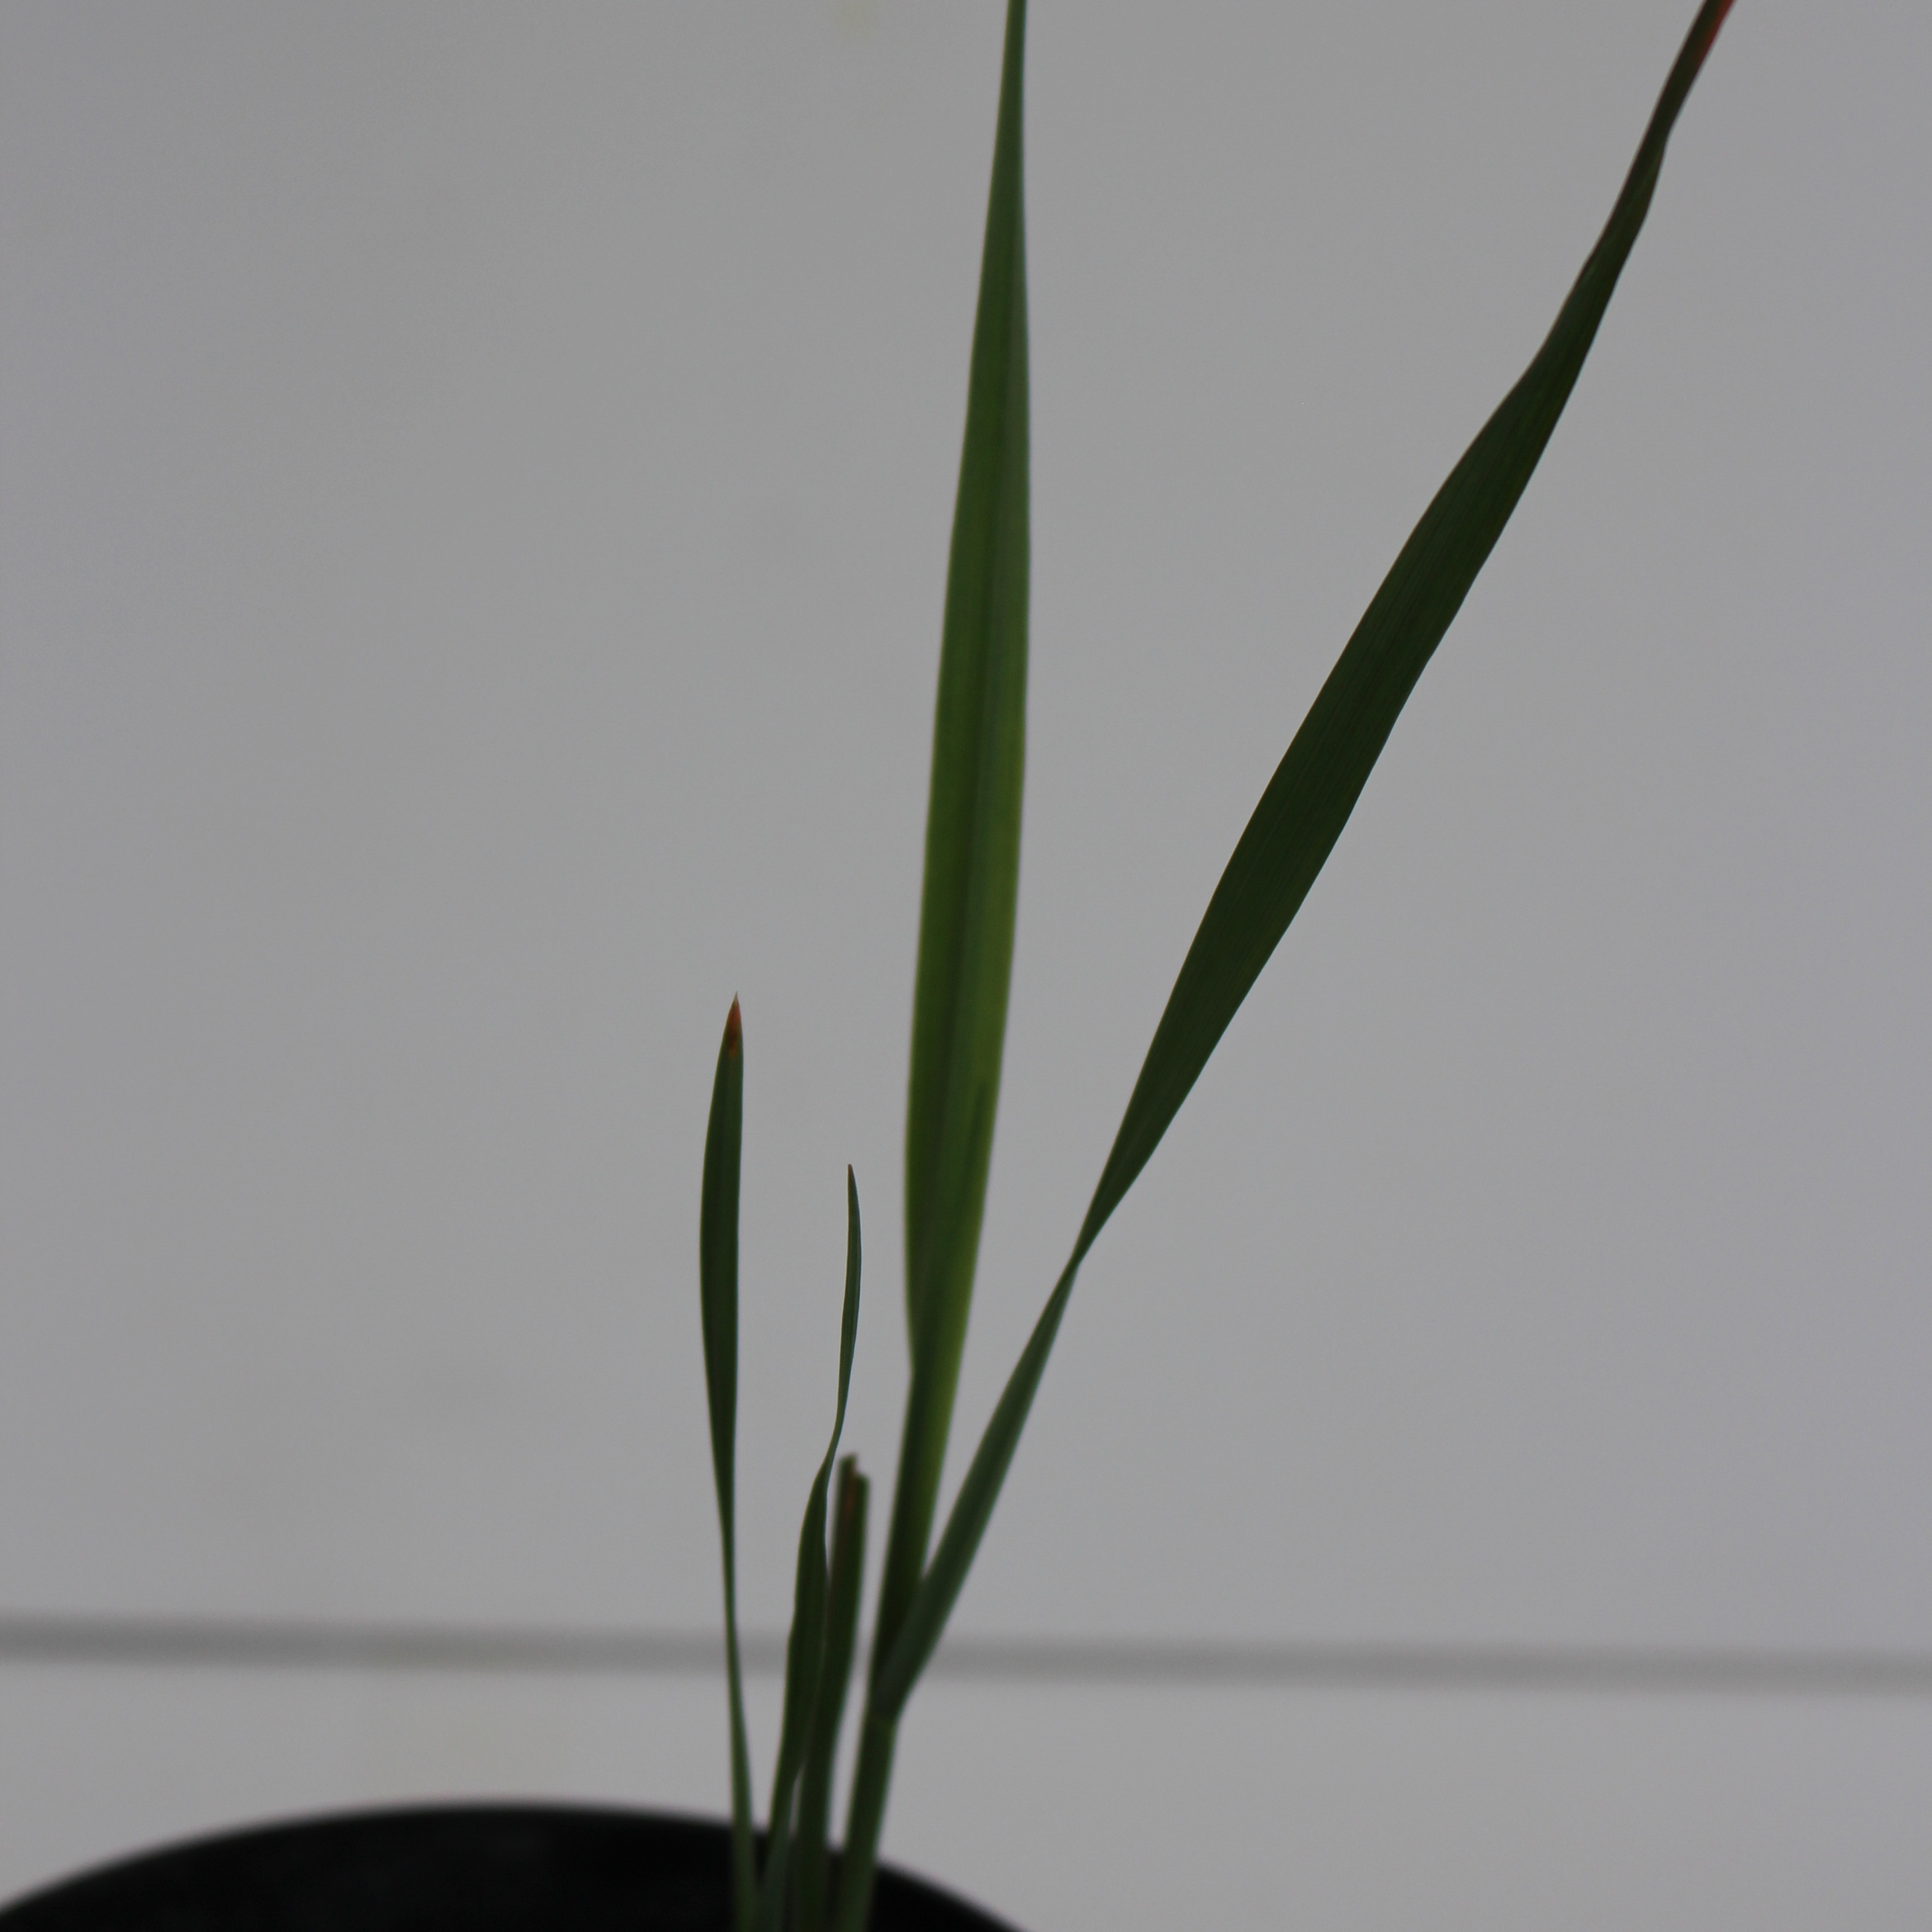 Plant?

Avena sterilis
